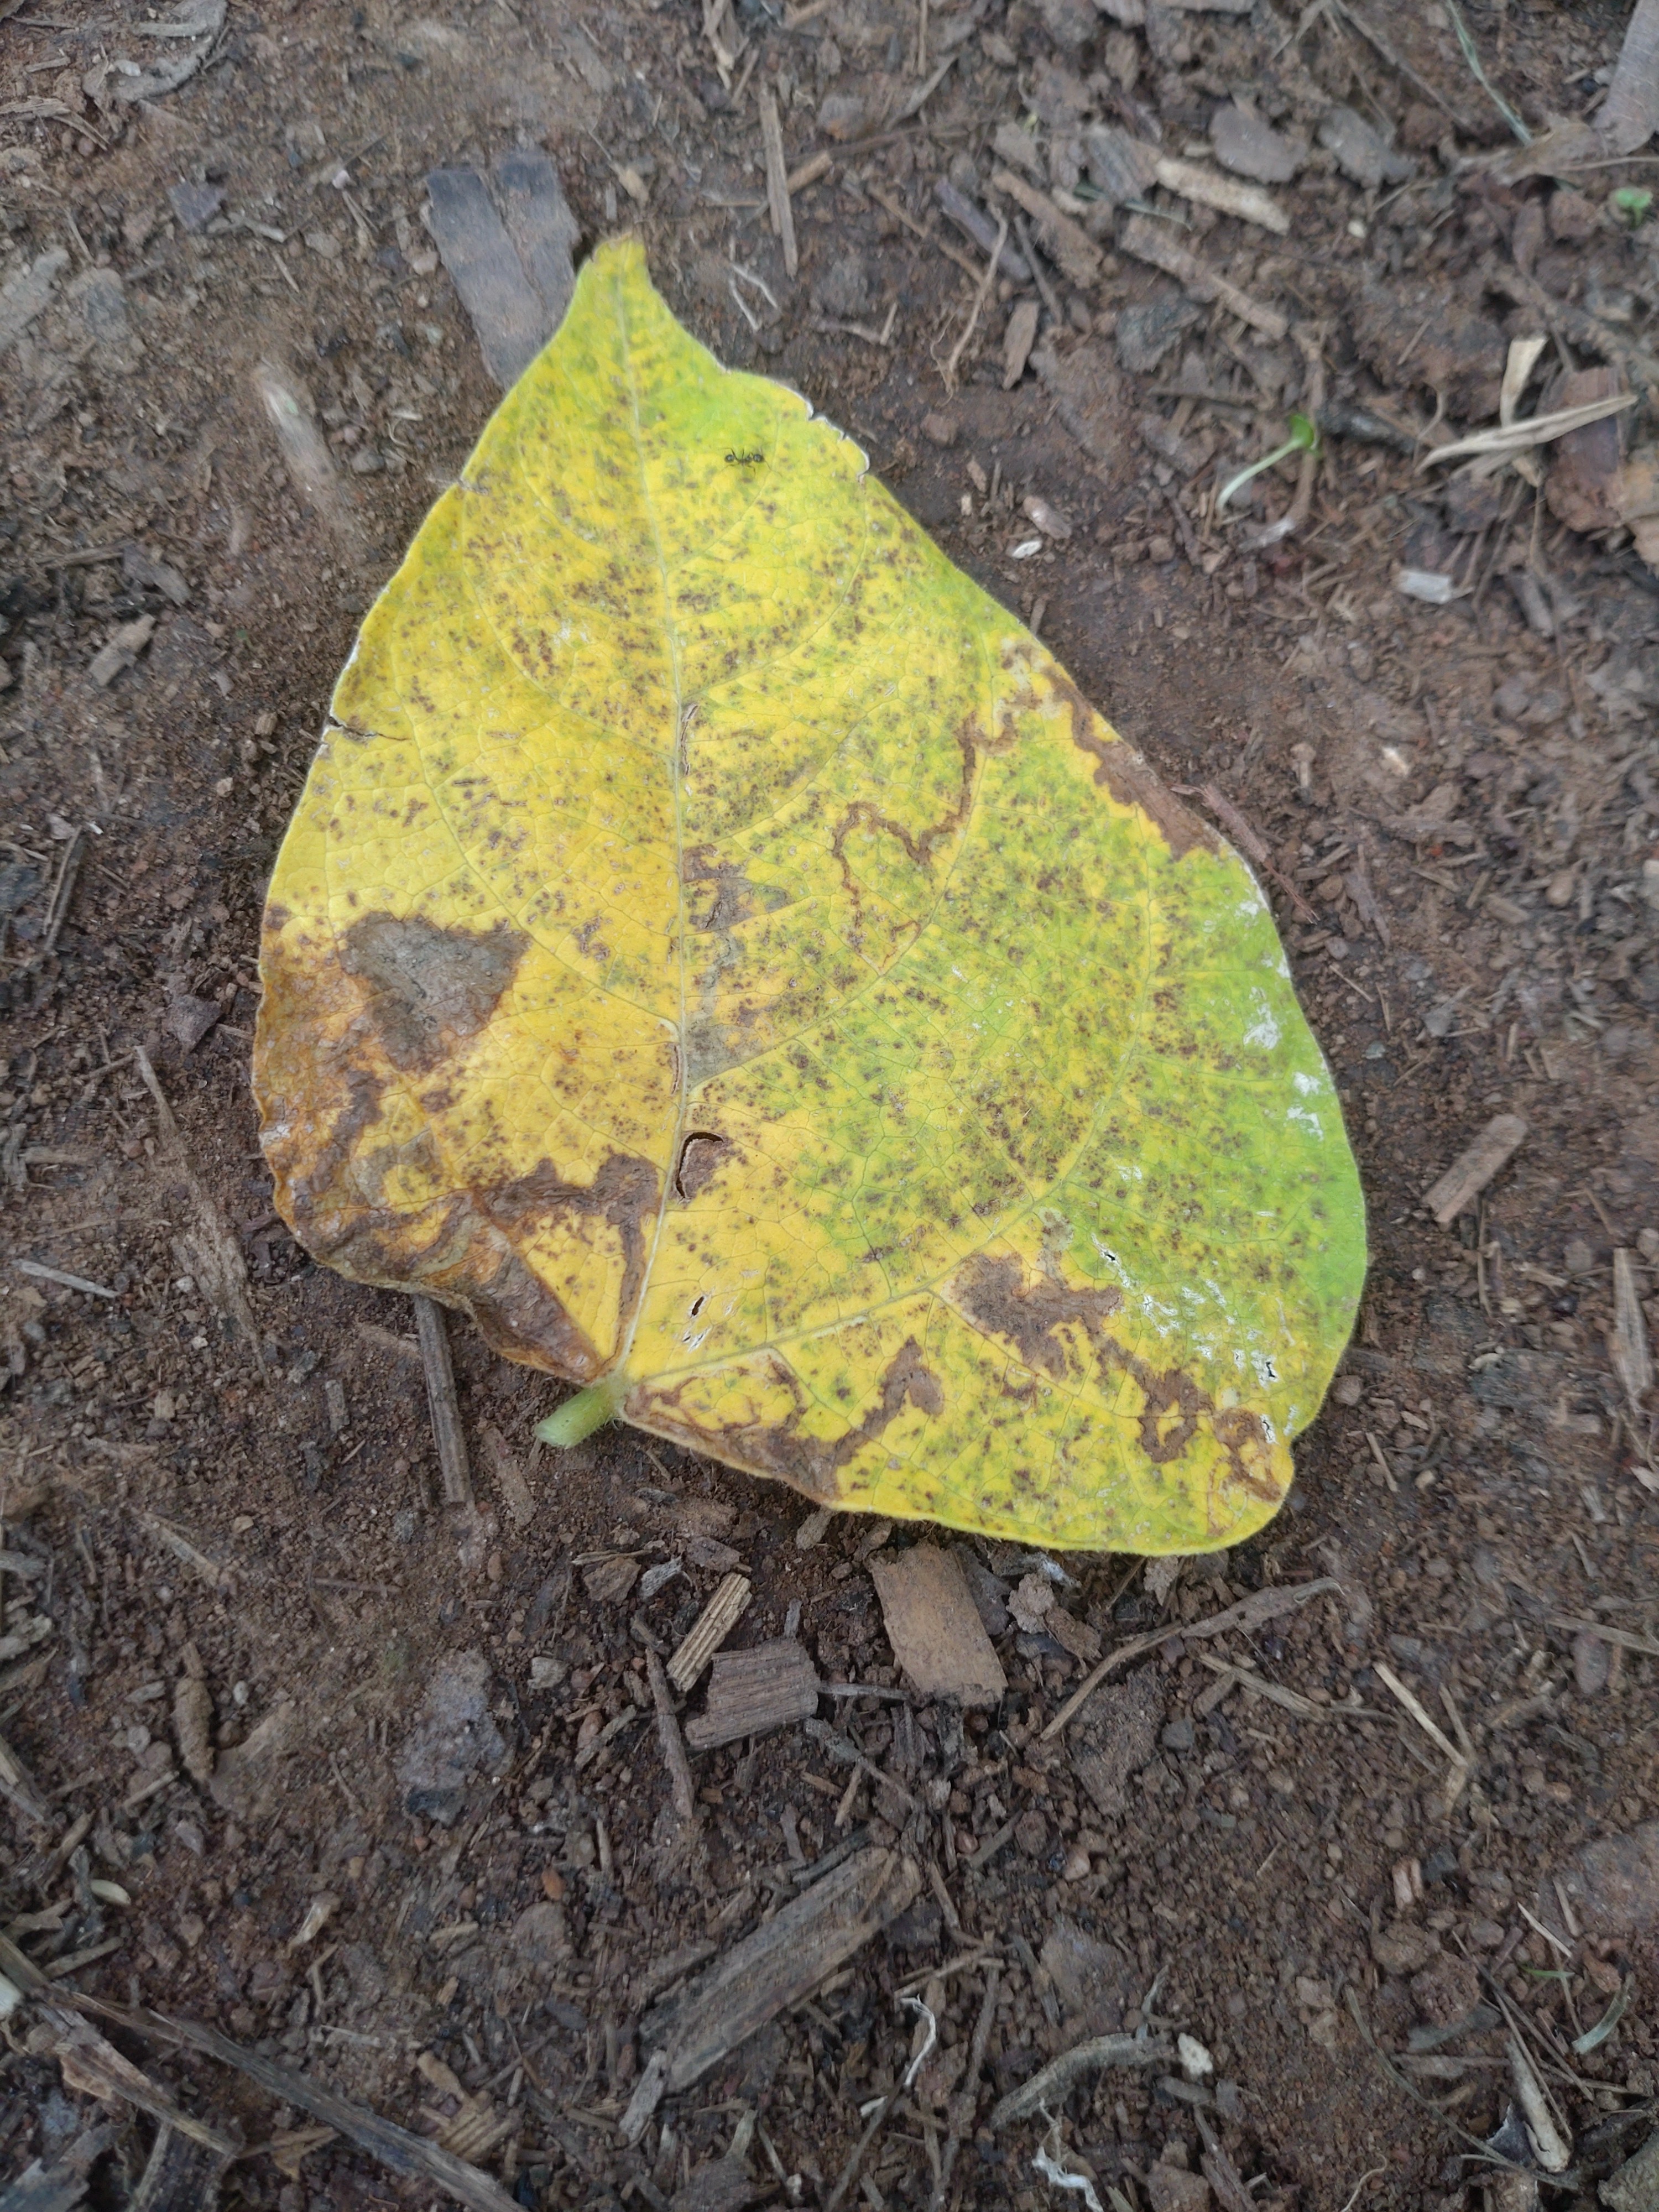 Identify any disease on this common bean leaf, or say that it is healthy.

anthracnose
